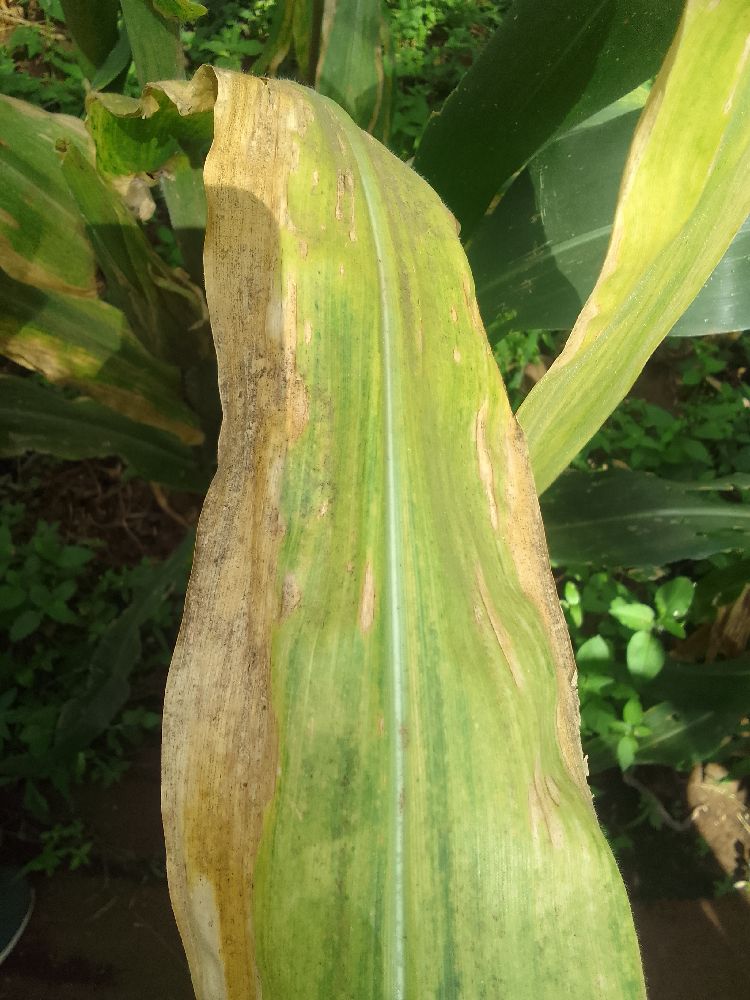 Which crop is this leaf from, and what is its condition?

maize, maize lethal necrosis
